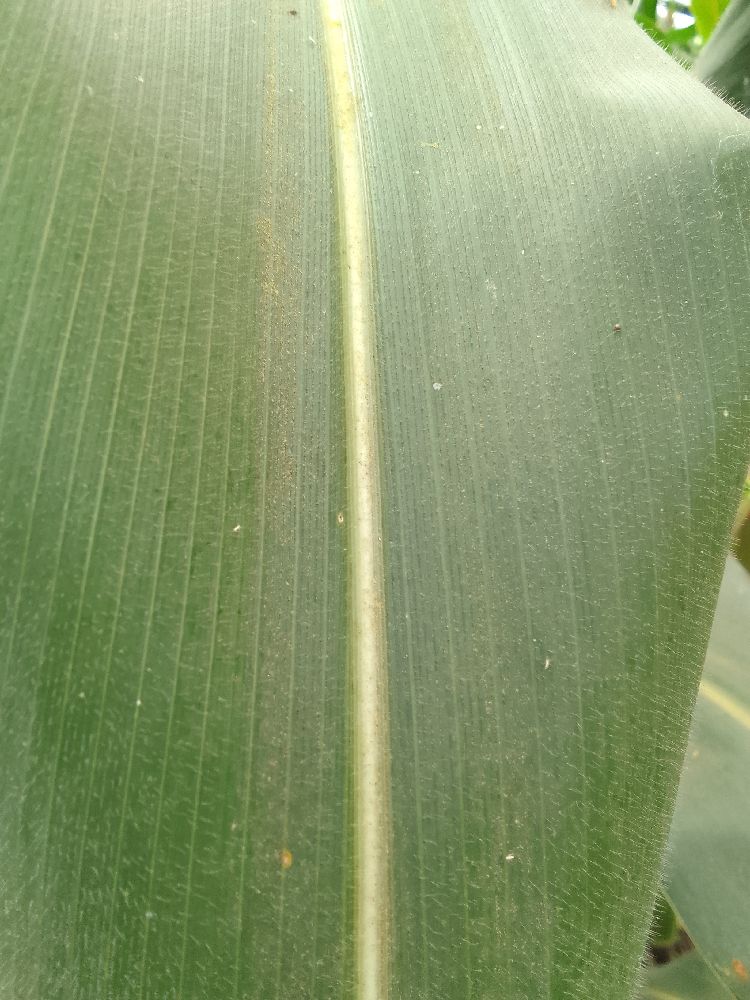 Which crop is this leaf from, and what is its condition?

maize, healthy
